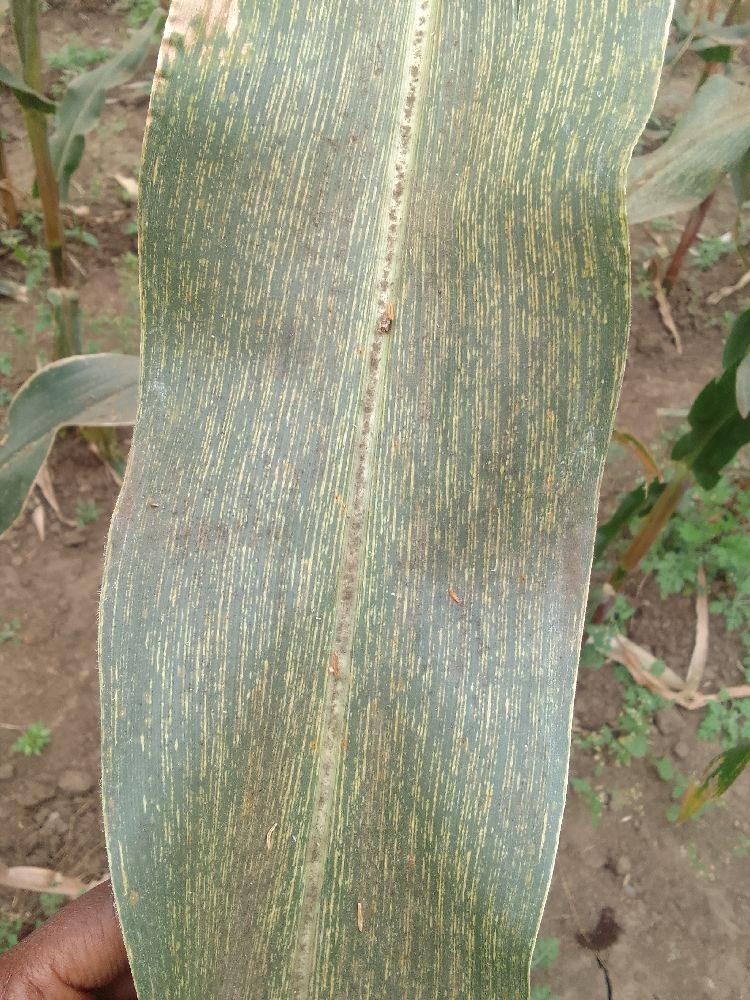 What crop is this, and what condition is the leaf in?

maize, maize streak virus
